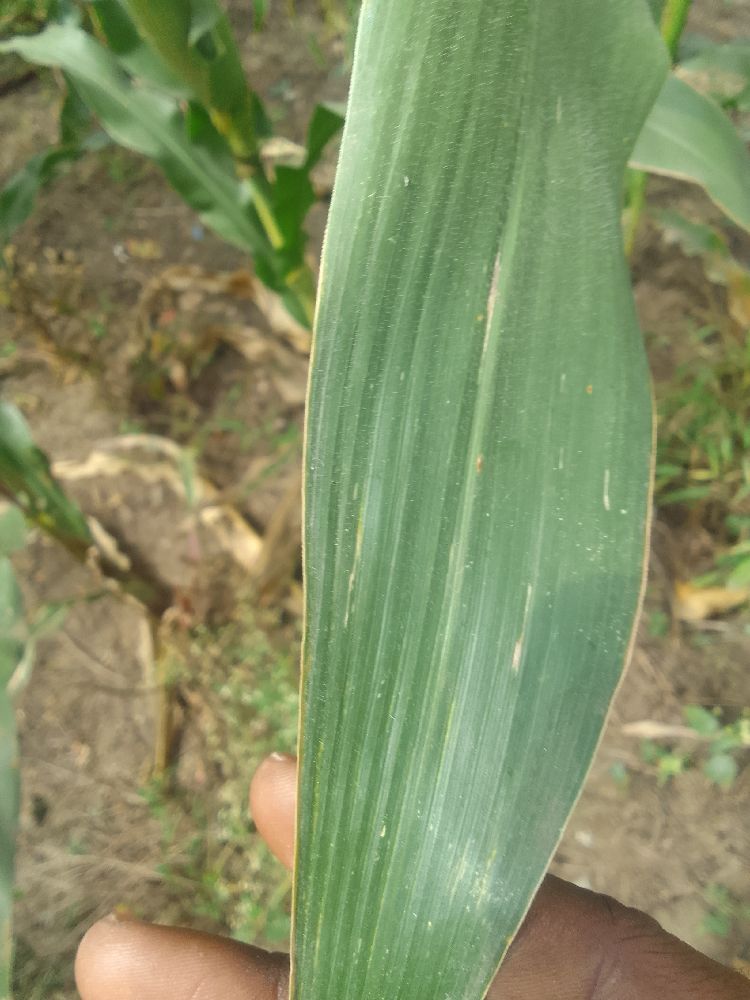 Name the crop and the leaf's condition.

maize, healthy
